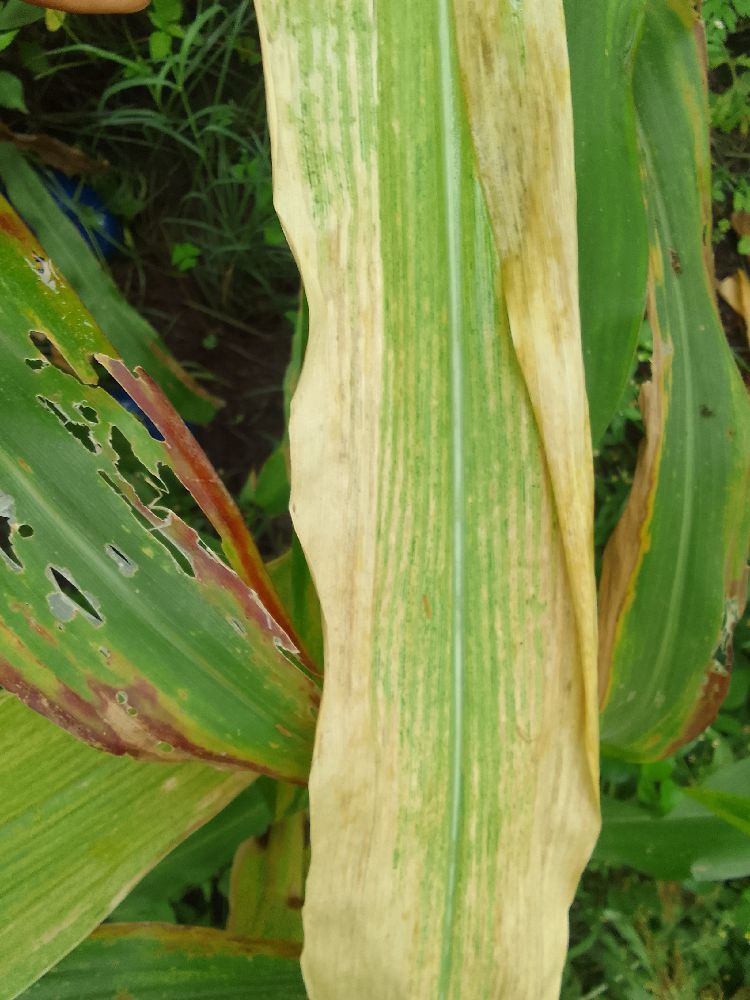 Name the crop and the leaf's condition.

maize, maize lethal necrosis
